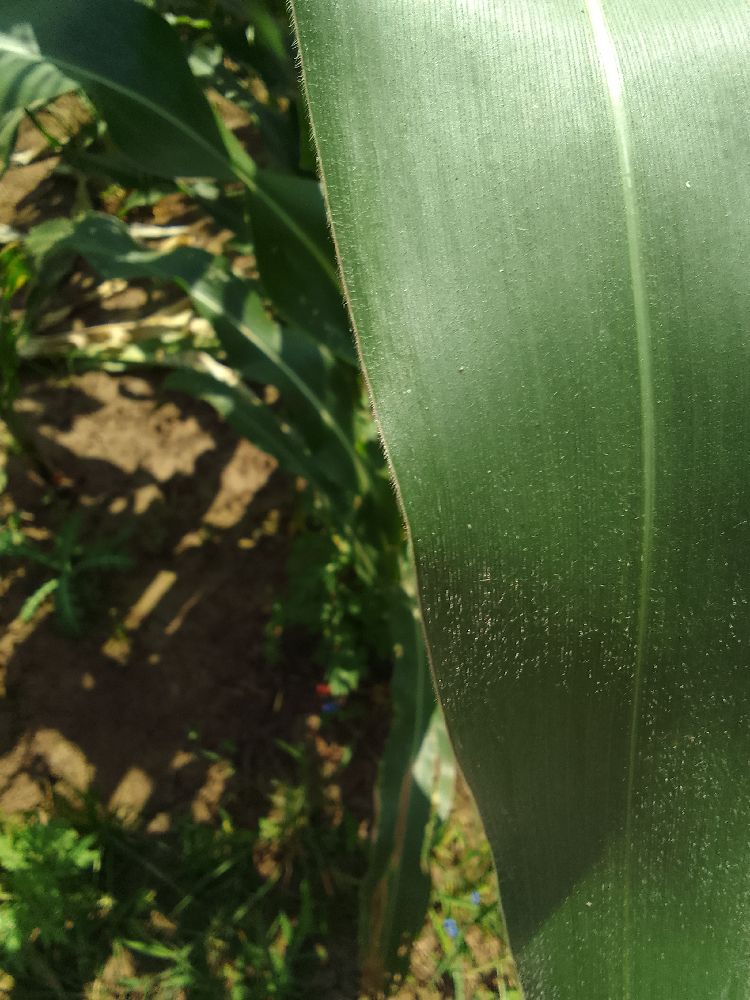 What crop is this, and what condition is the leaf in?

maize, healthy
